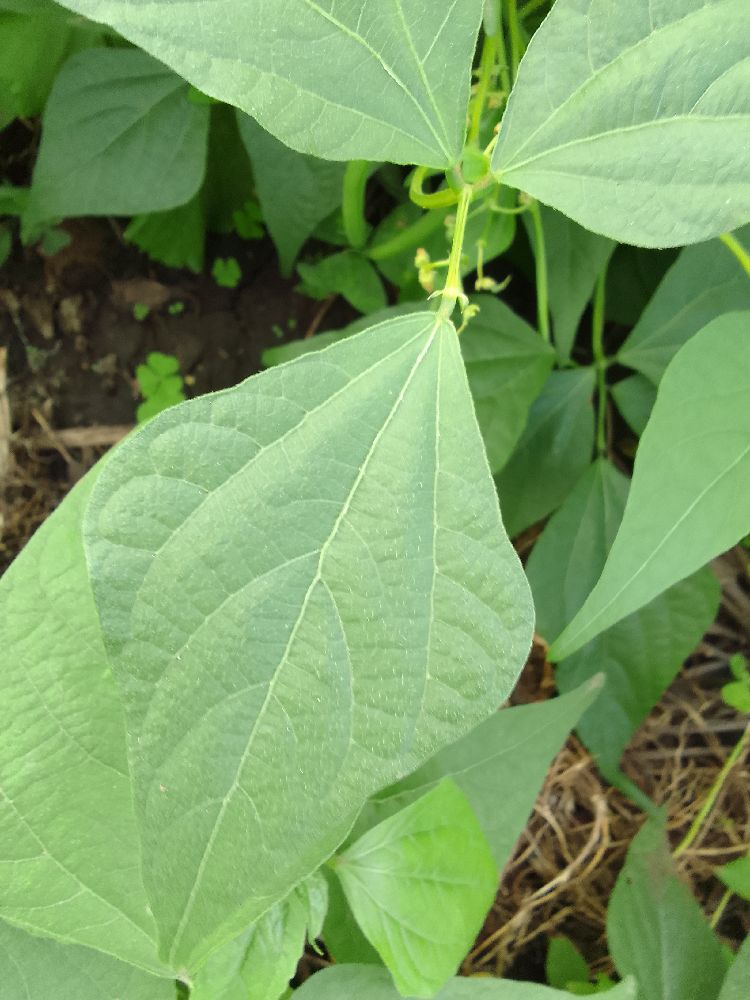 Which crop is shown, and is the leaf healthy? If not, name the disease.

common bean, healthy
